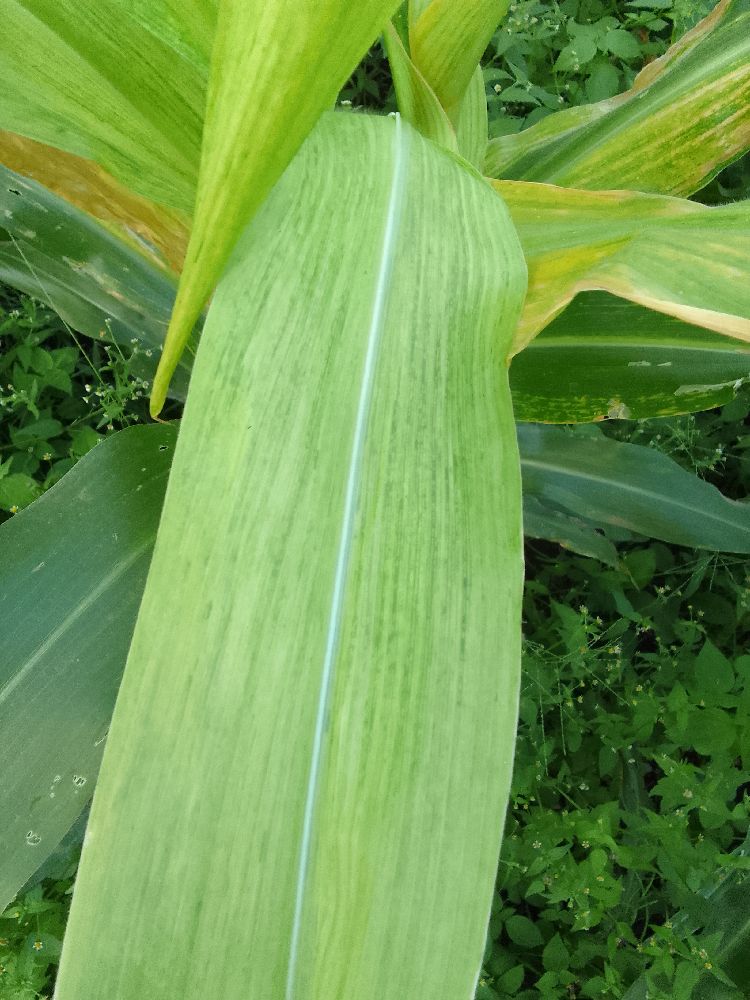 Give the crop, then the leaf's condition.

maize, maize lethal necrosis
